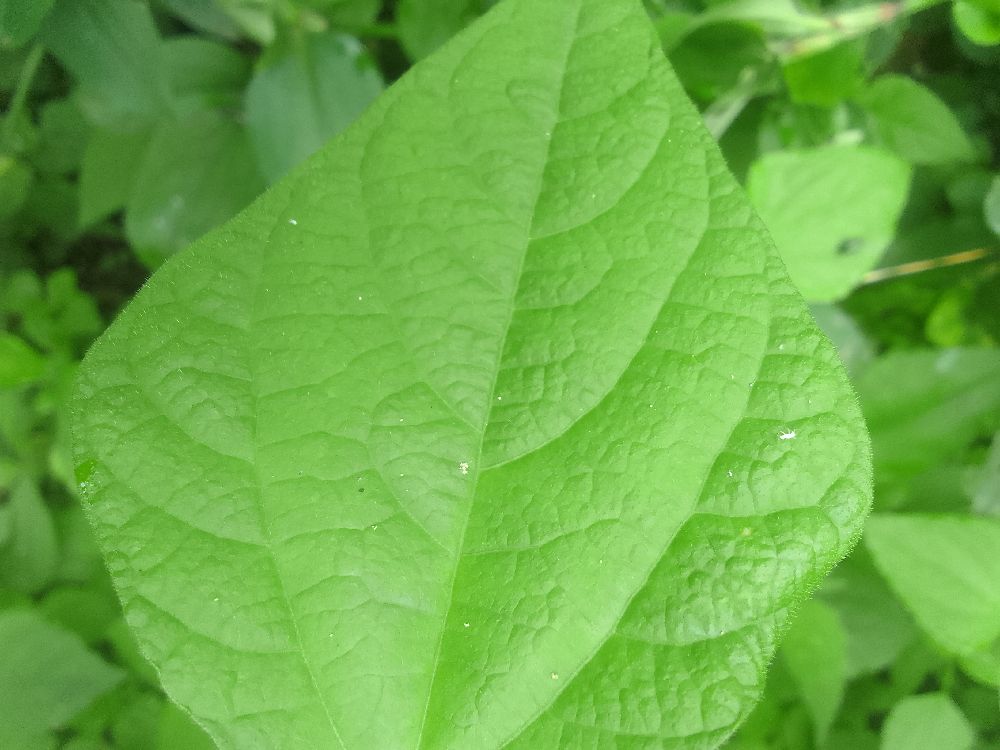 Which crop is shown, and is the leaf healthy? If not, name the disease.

common bean, healthy
